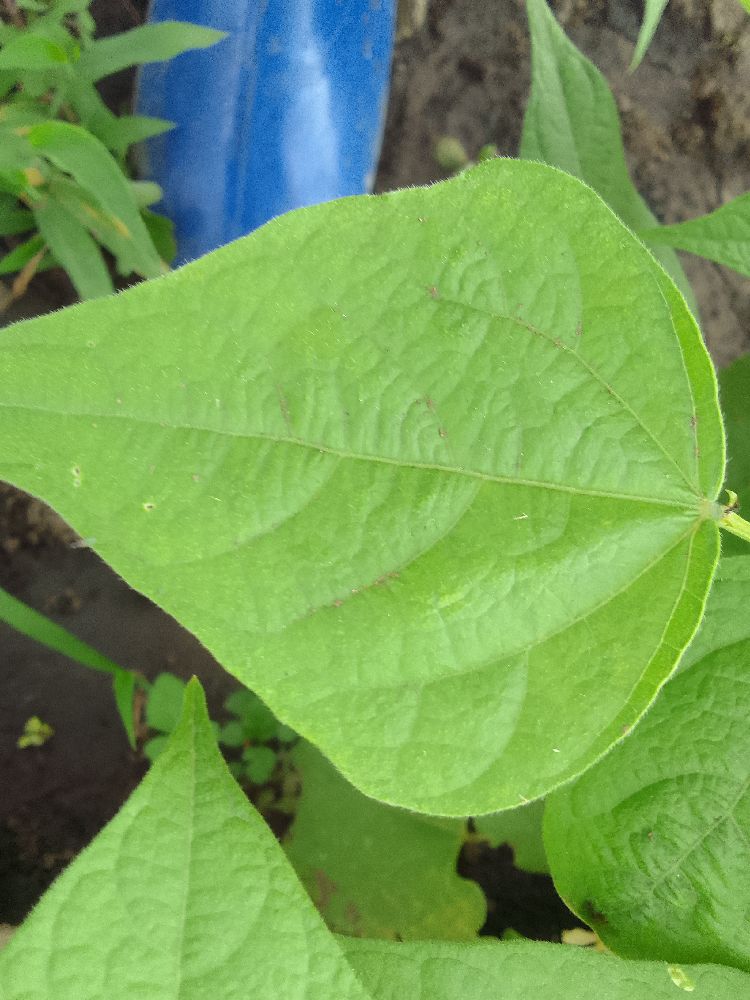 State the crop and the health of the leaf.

common bean, healthy
